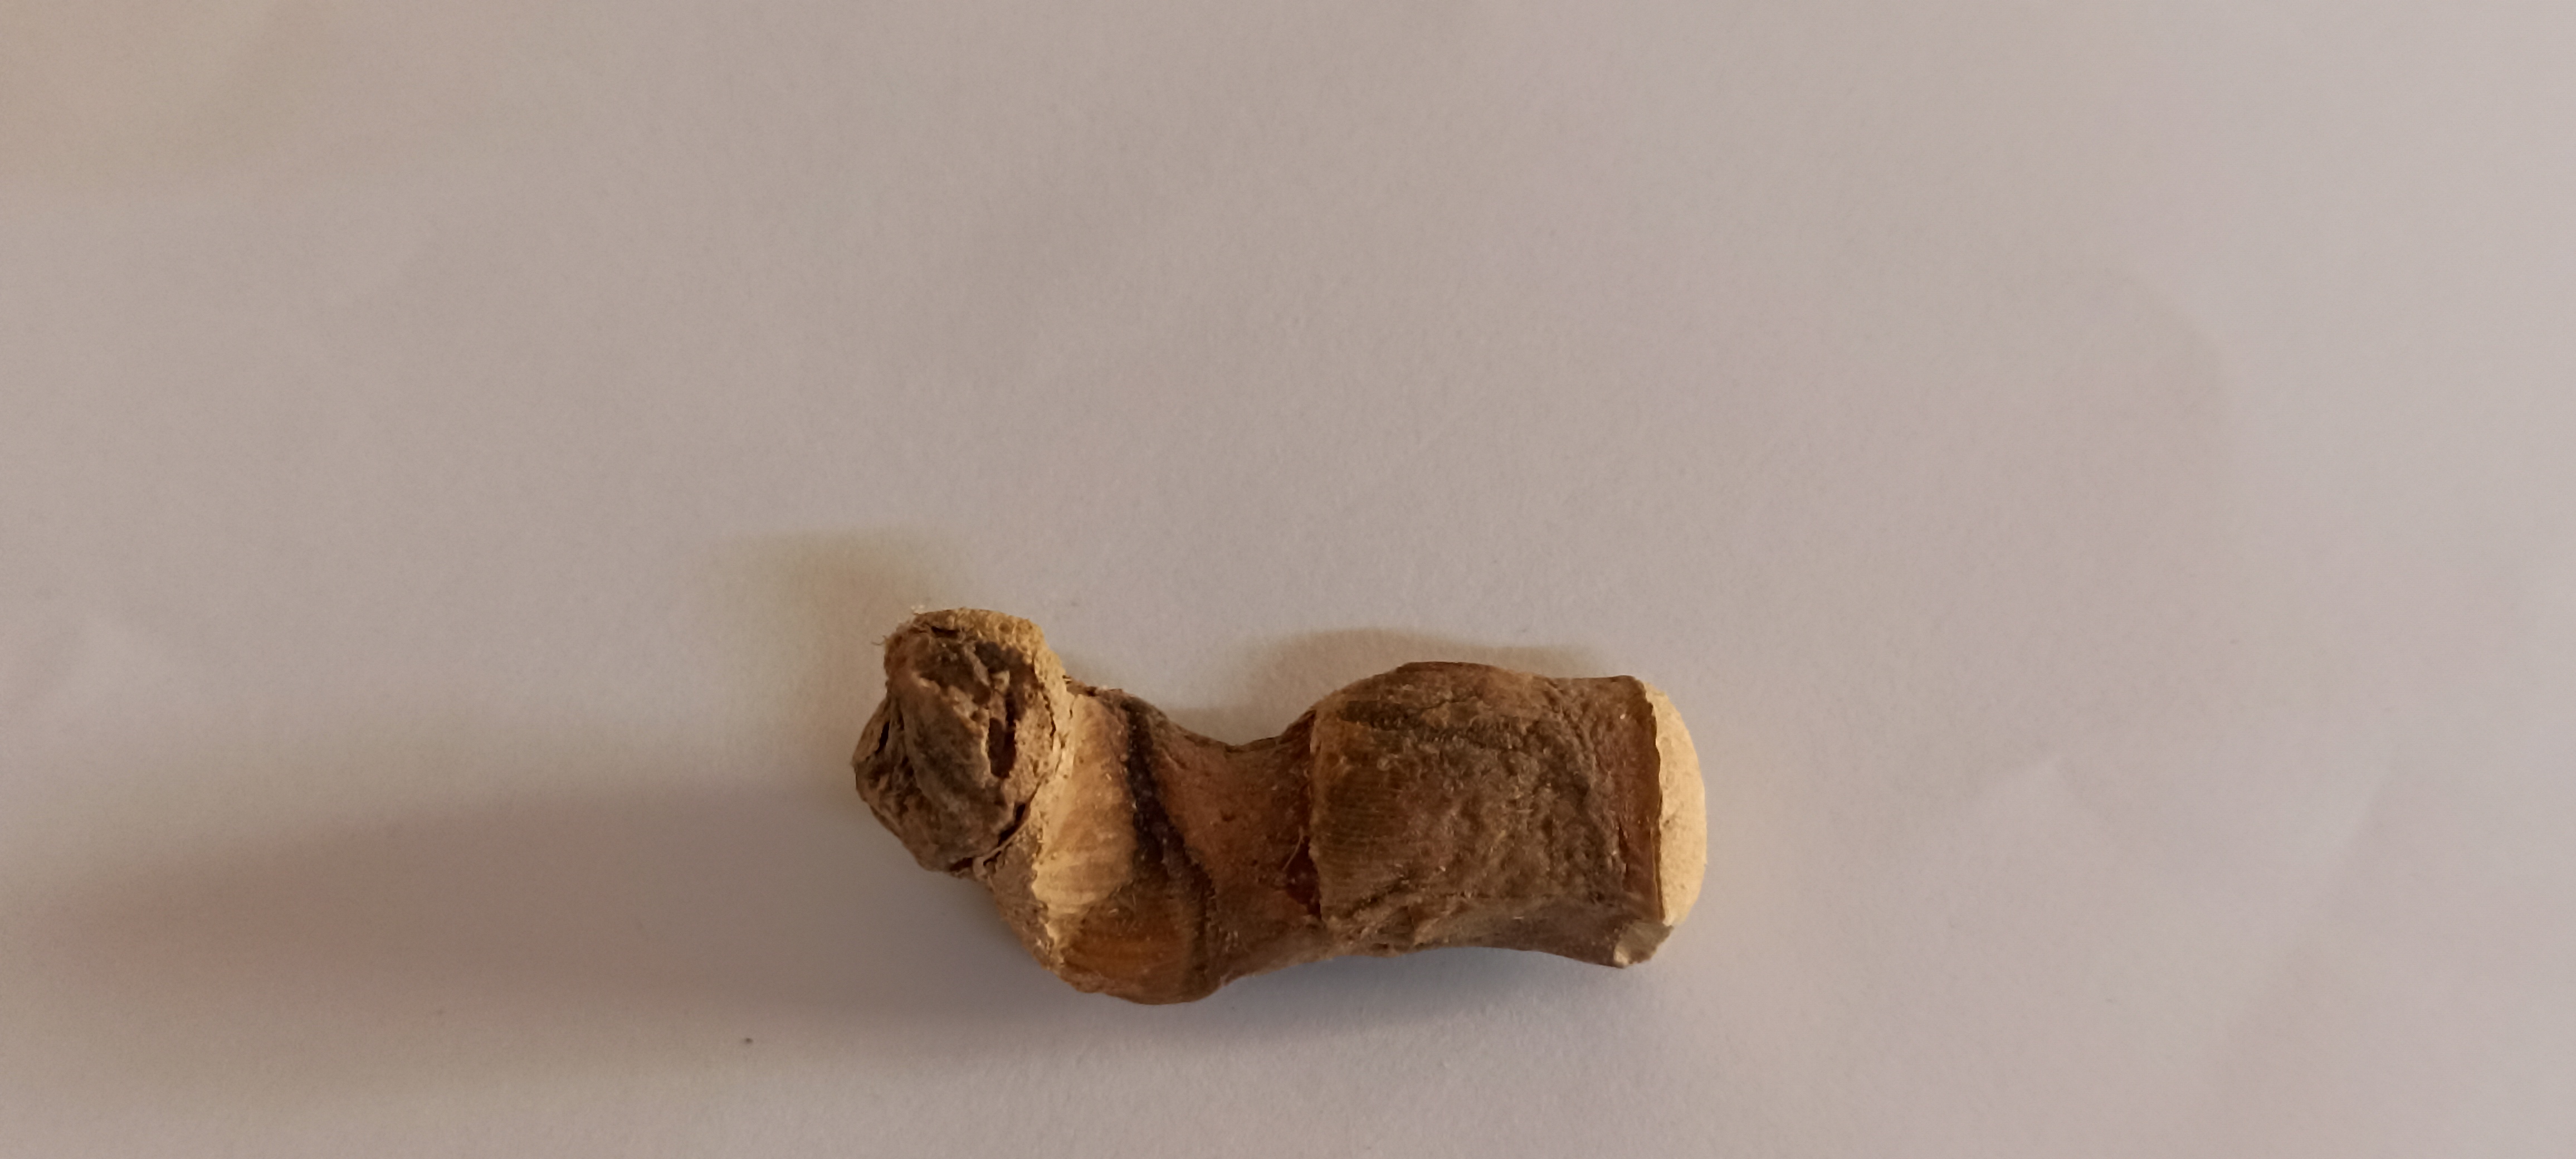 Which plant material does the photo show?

vekhand
